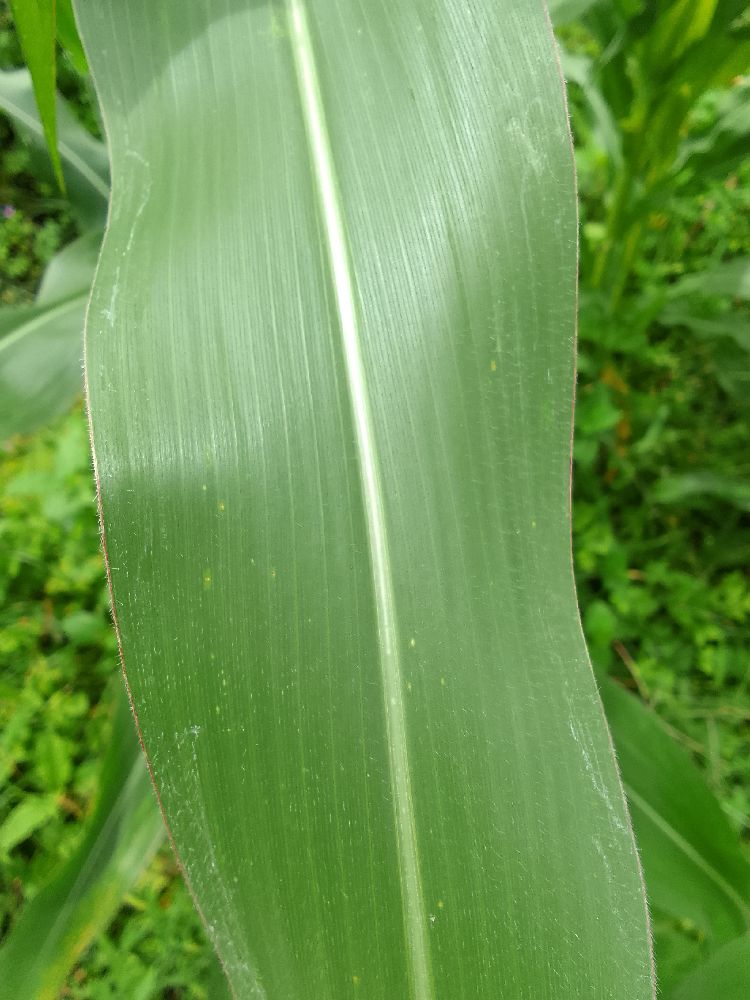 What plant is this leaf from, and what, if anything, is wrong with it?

maize, healthy
